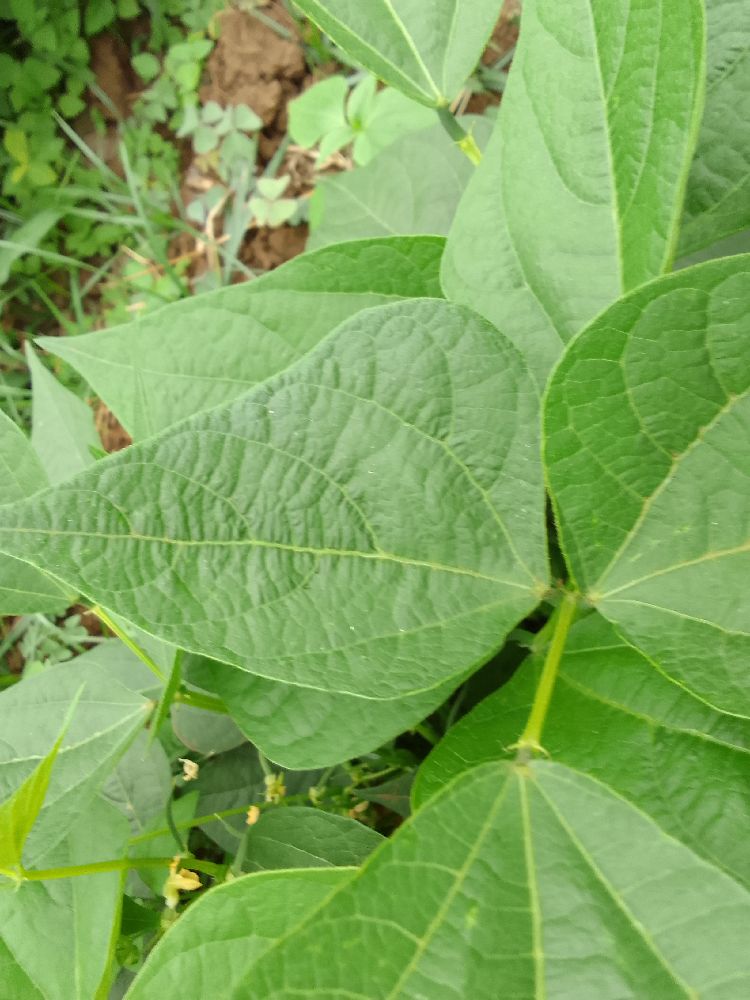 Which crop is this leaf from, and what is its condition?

common bean, healthy
